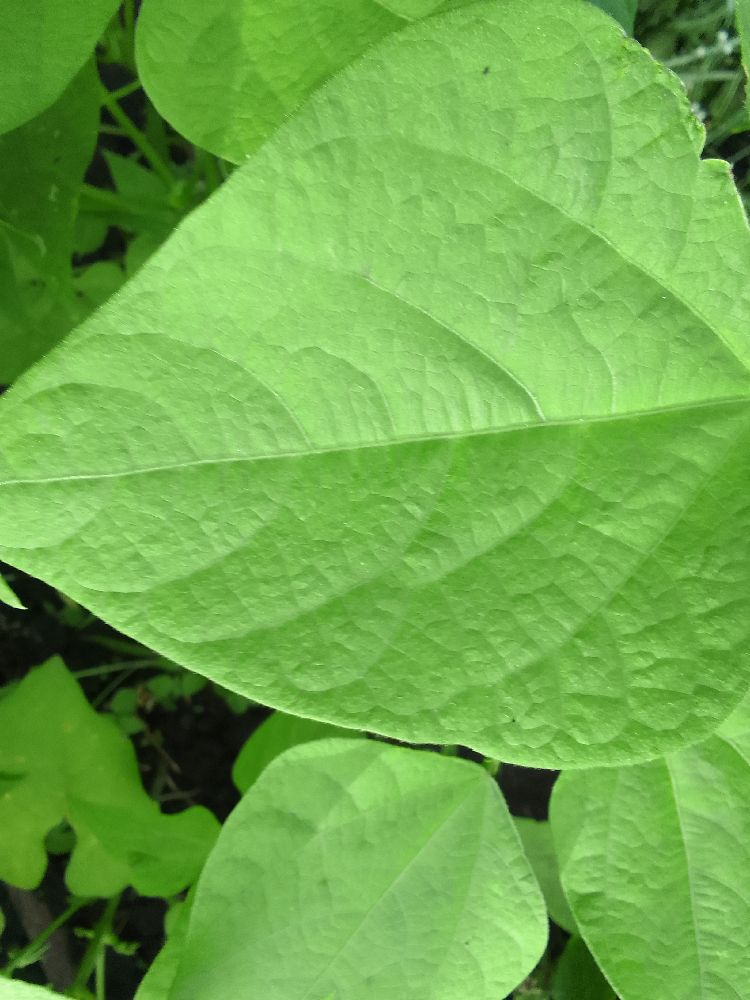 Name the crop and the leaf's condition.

common bean, healthy
